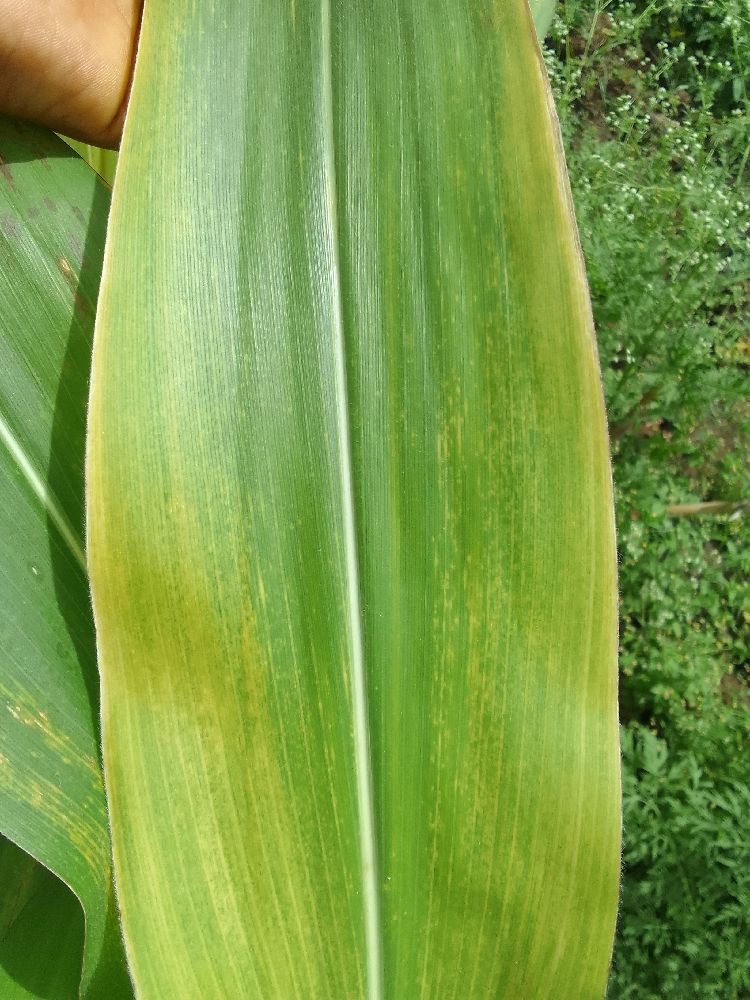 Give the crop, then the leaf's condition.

maize, maize lethal necrosis
